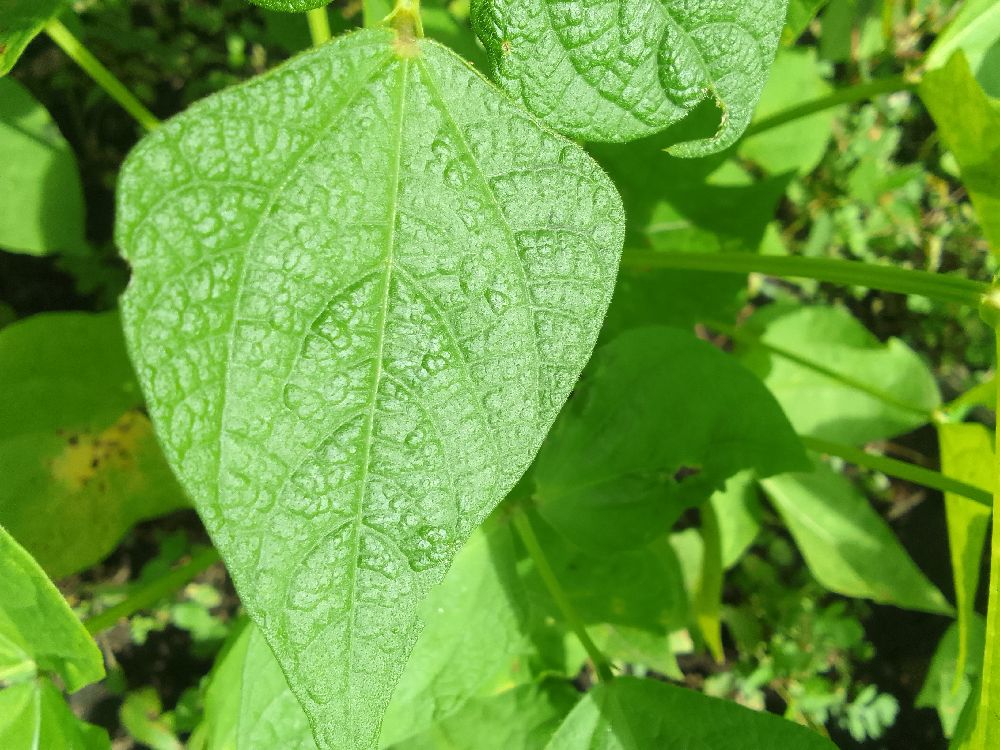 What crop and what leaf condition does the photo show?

common bean, healthy
